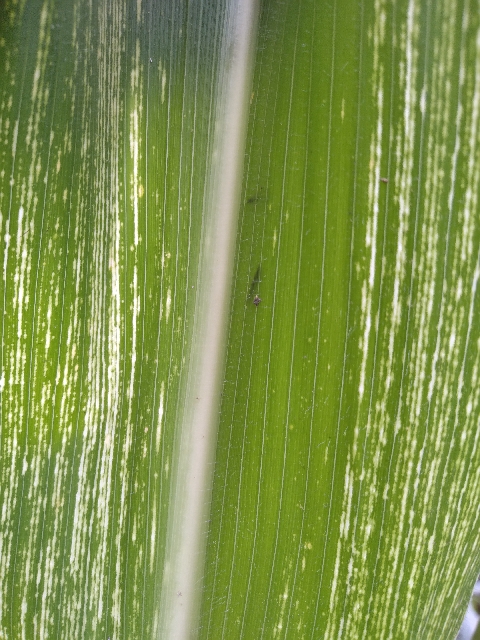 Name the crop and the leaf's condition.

maize, maize streak virus
